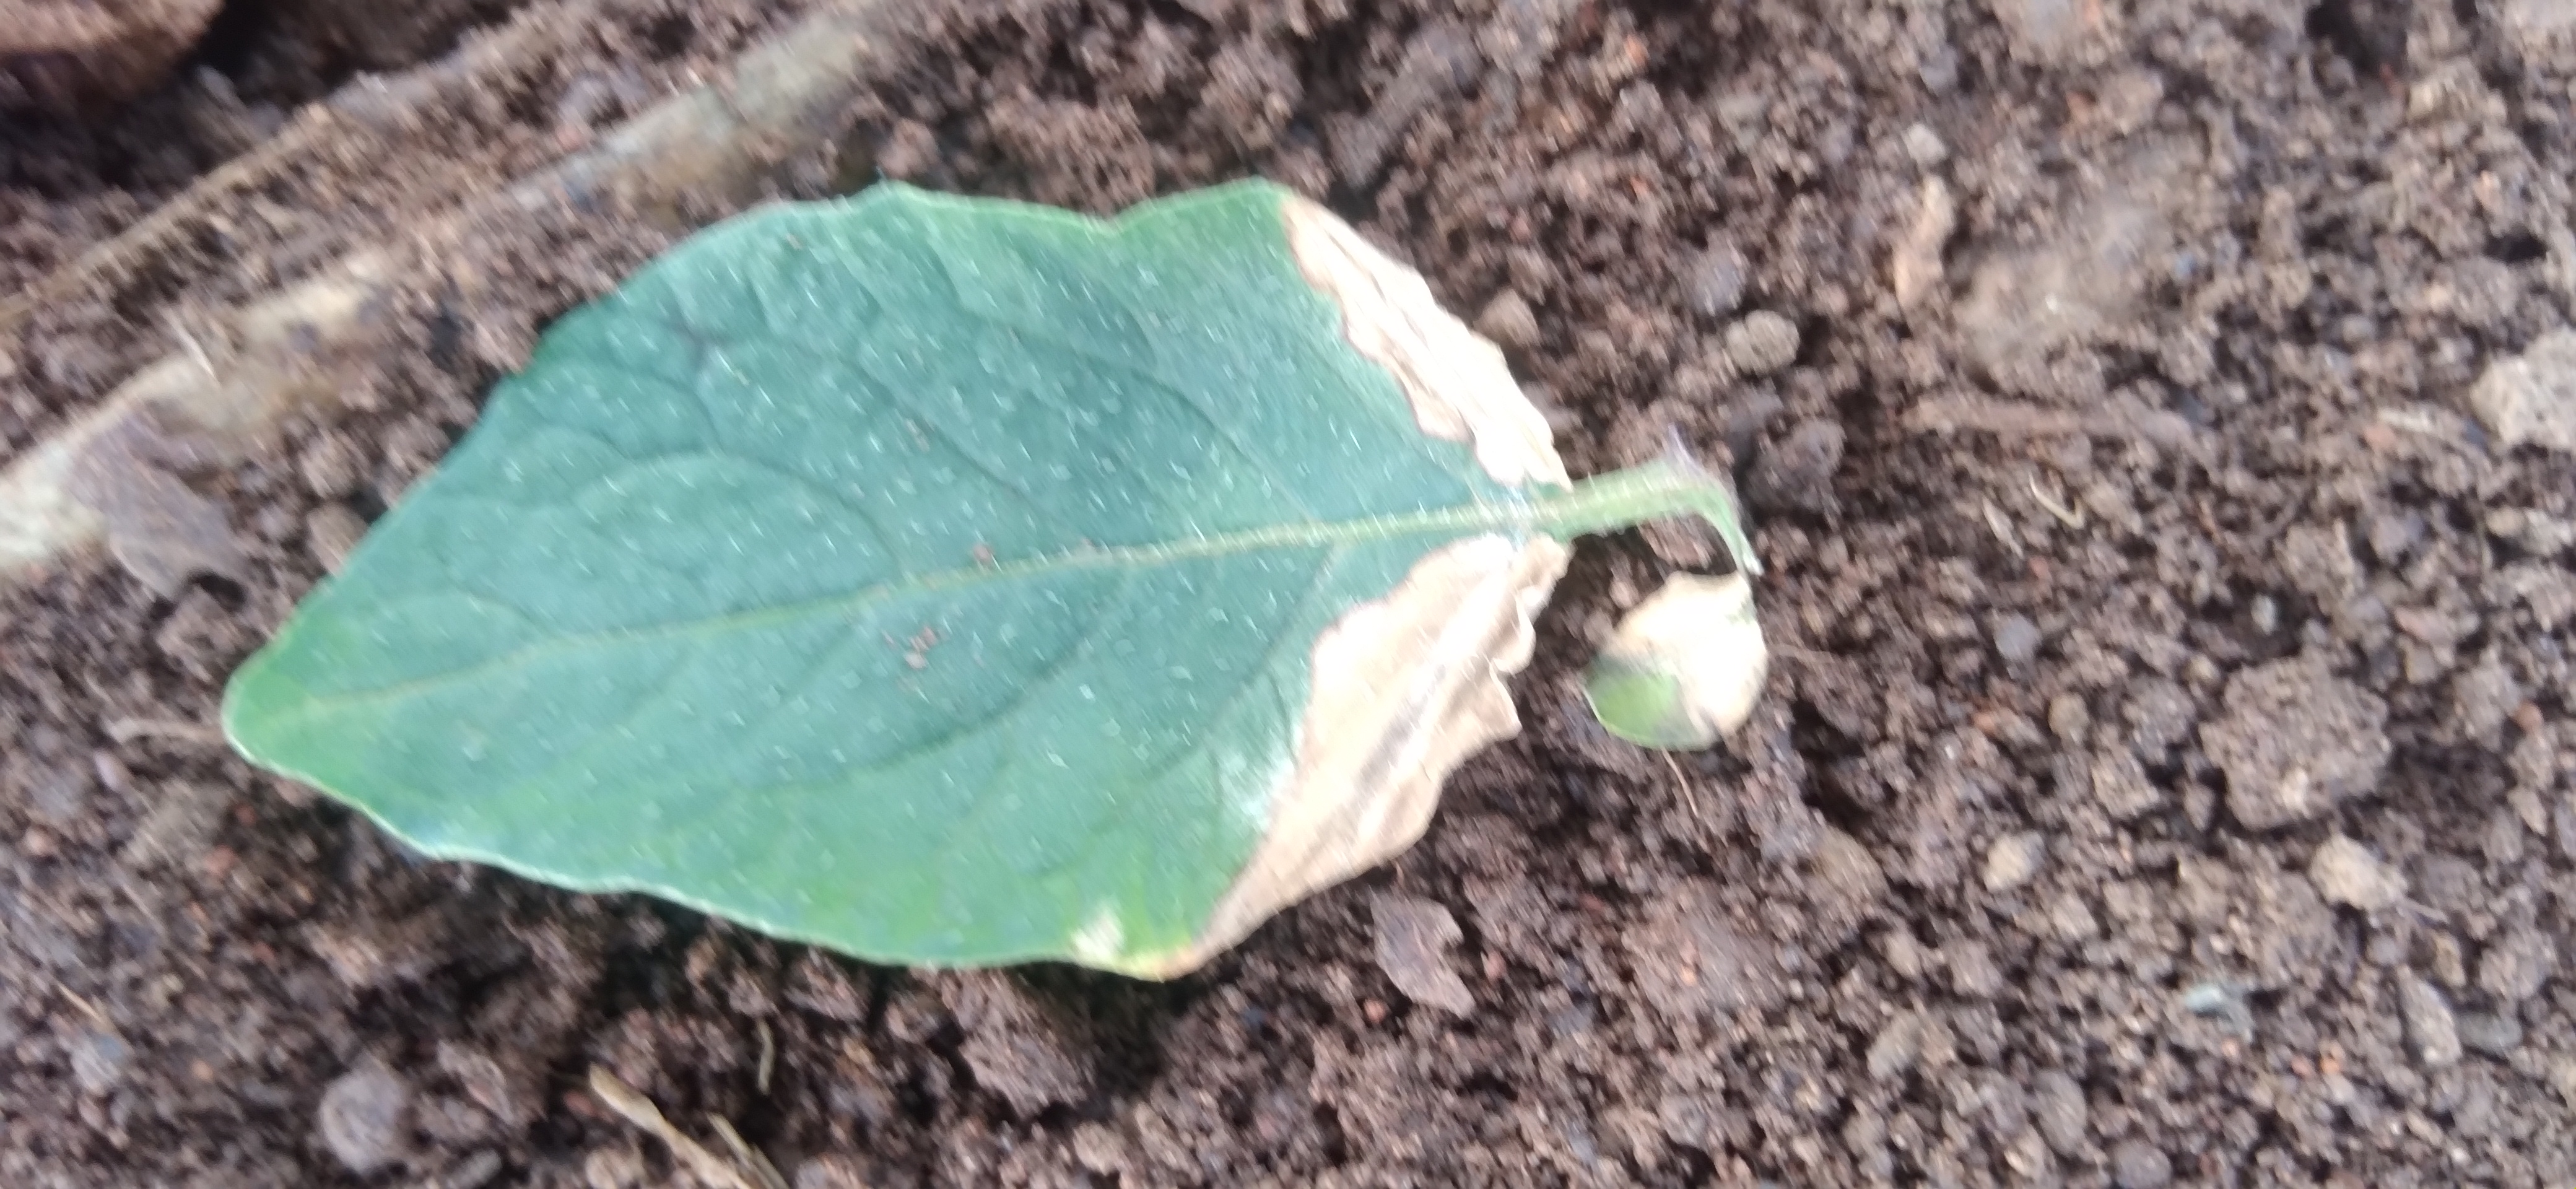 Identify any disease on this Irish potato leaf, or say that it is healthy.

early blight
